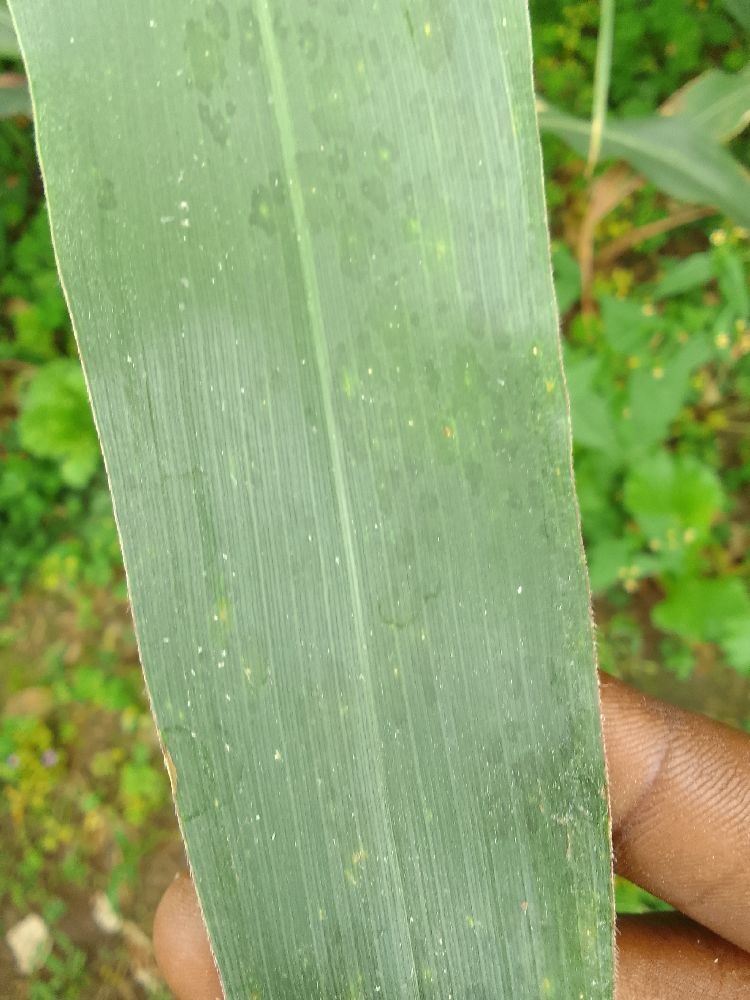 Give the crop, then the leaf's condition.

maize, healthy
